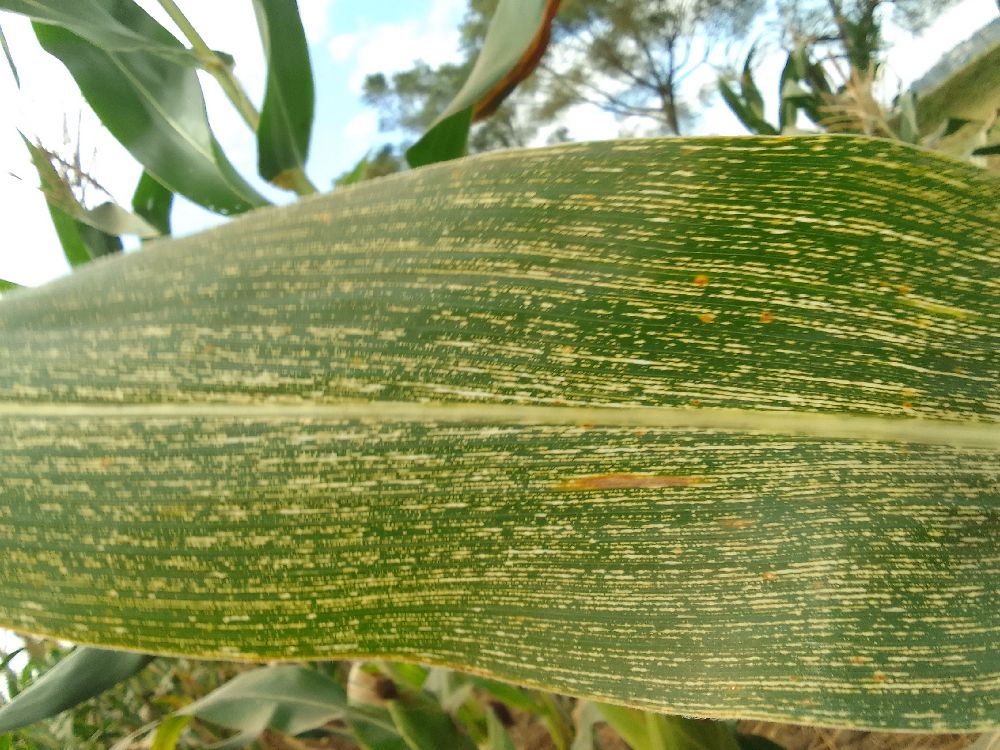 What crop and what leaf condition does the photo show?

maize, maize streak virus
